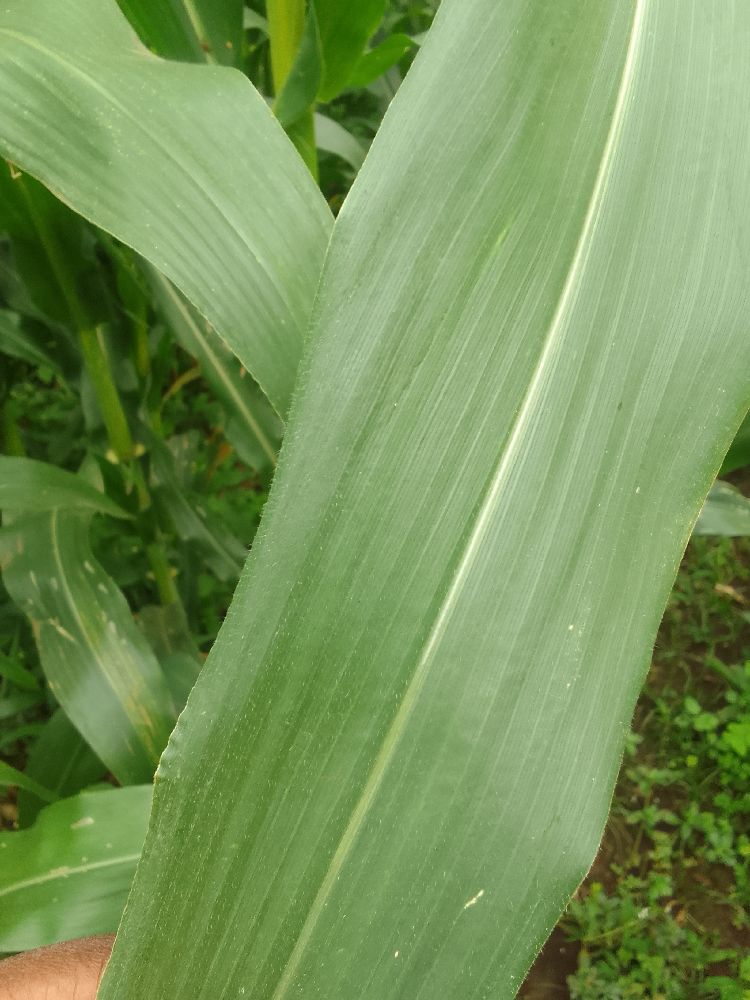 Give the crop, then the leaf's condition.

maize, healthy
